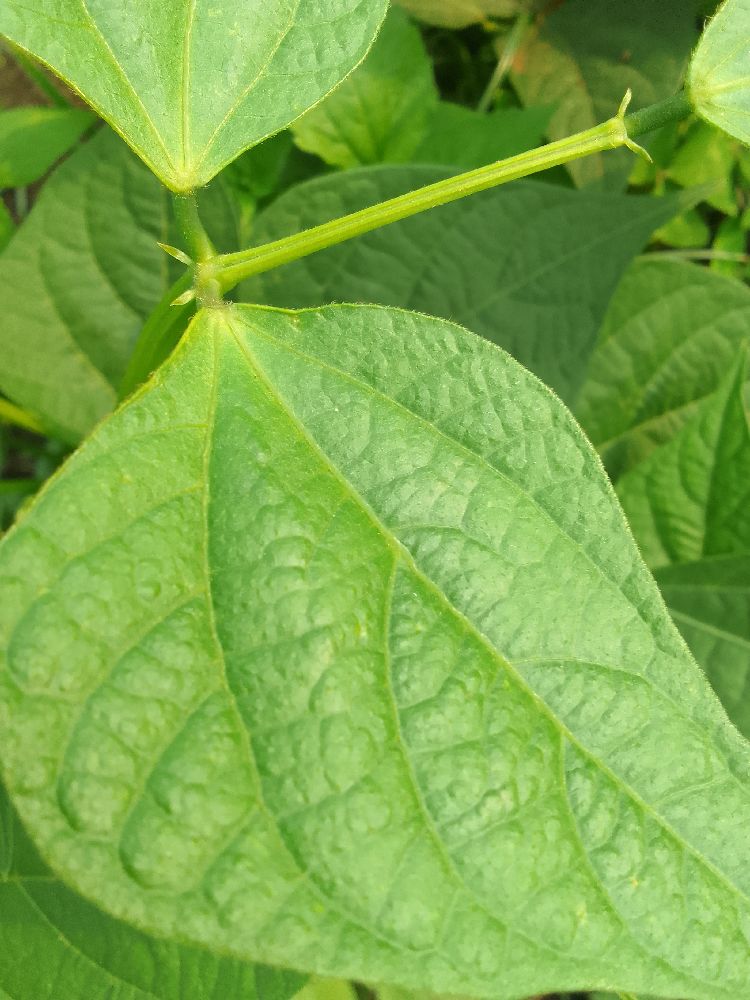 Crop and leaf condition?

common bean, healthy
